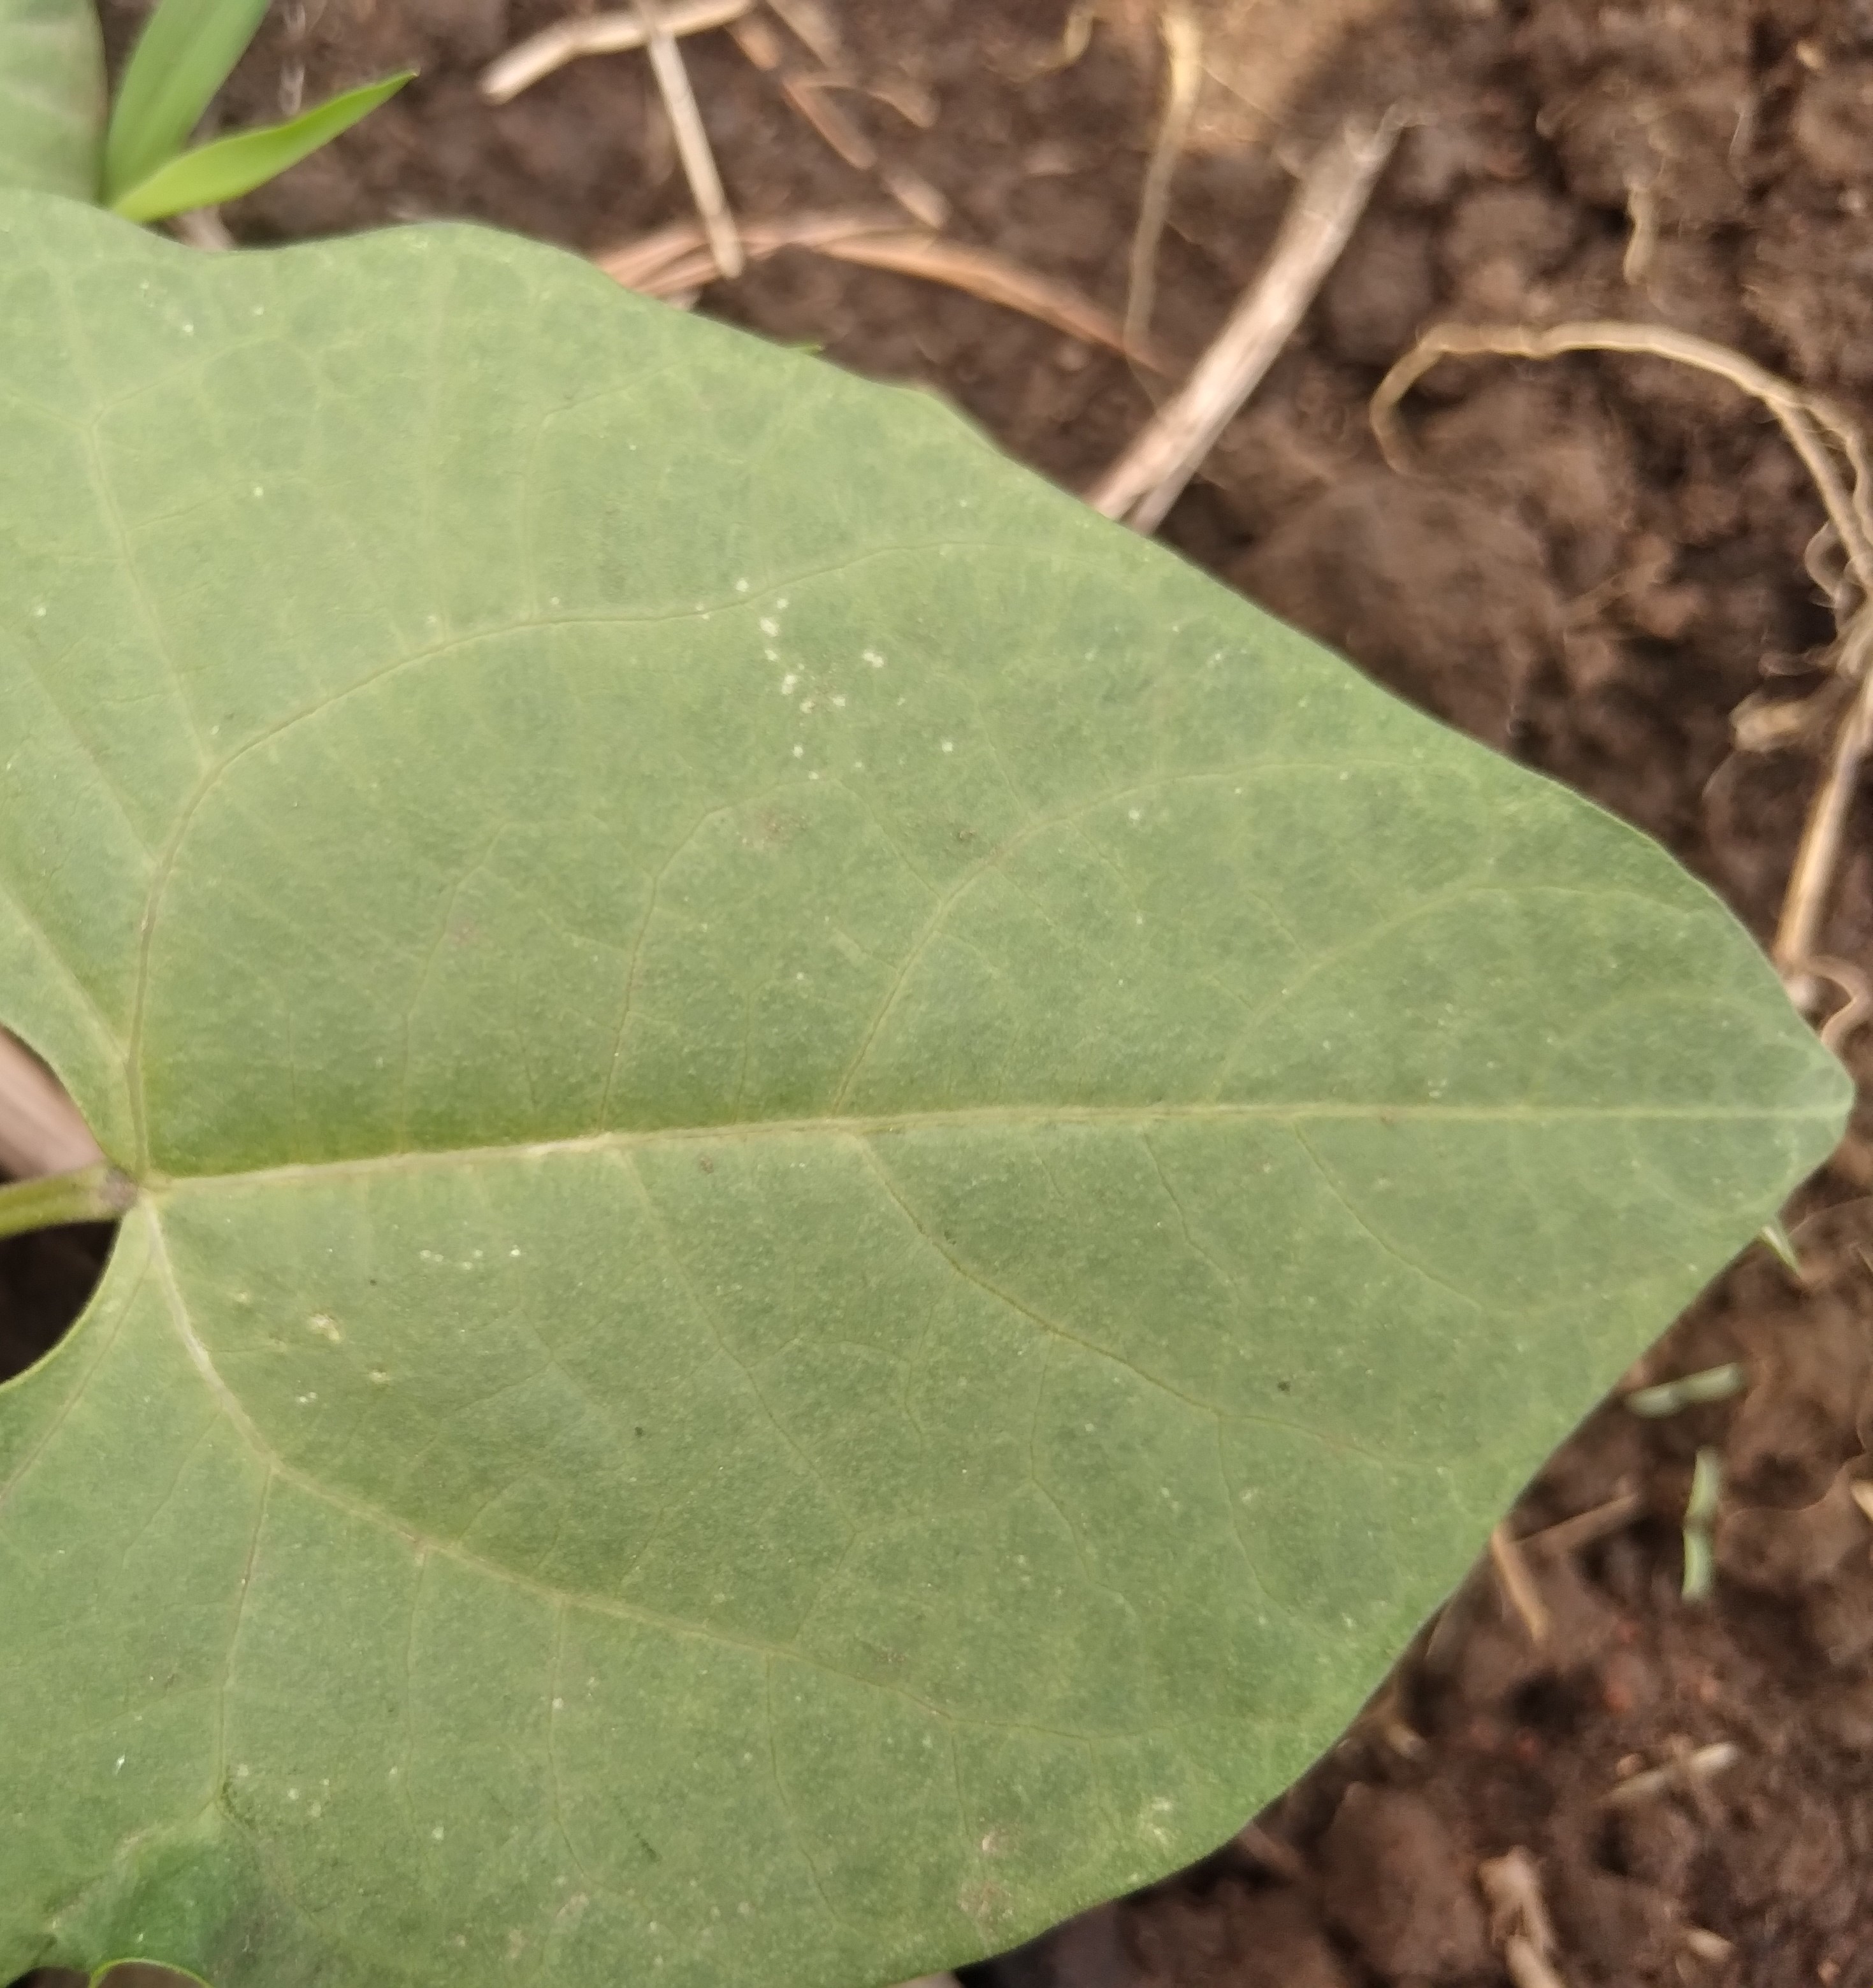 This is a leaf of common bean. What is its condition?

healthy
